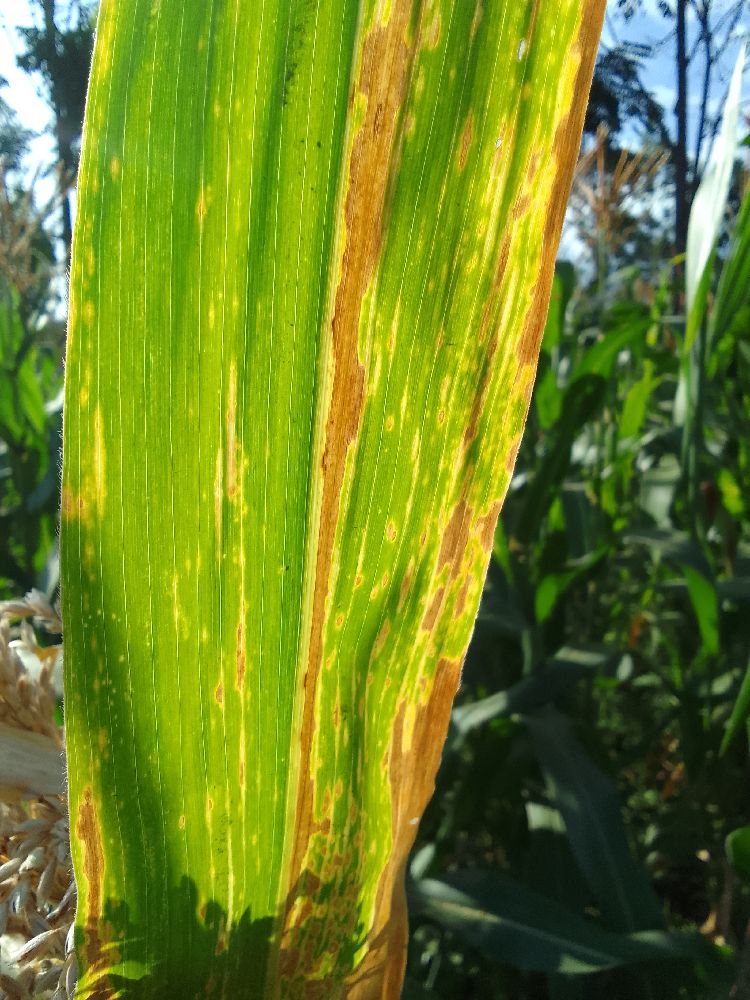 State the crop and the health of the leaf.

maize, maize lethal necrosis
